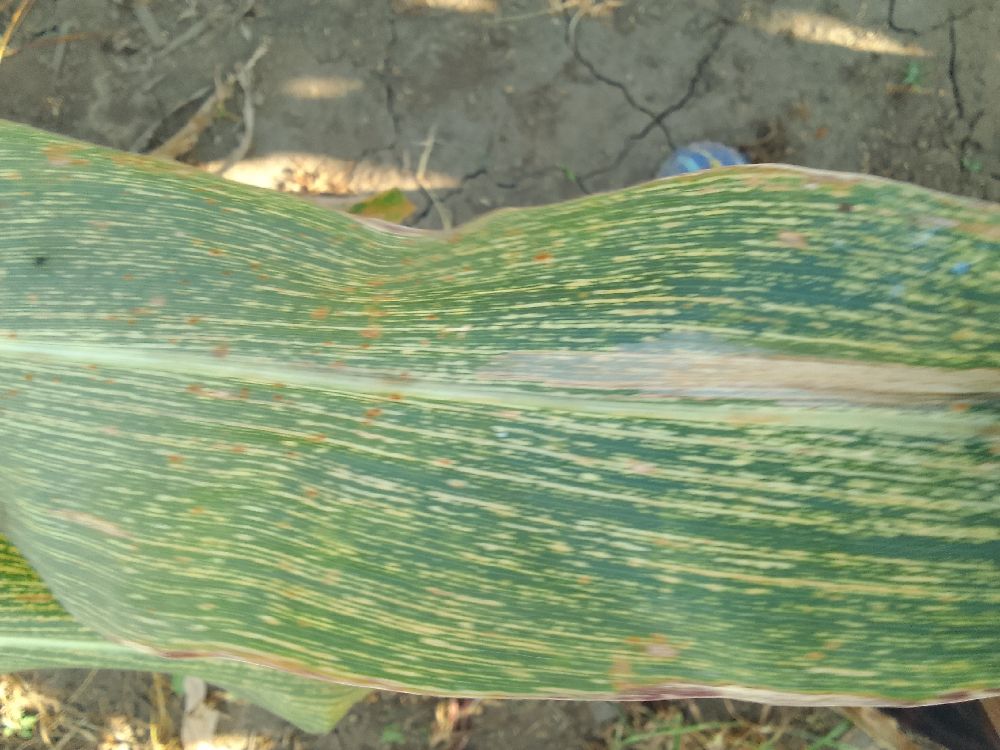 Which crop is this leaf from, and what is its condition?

maize, maize streak virus
